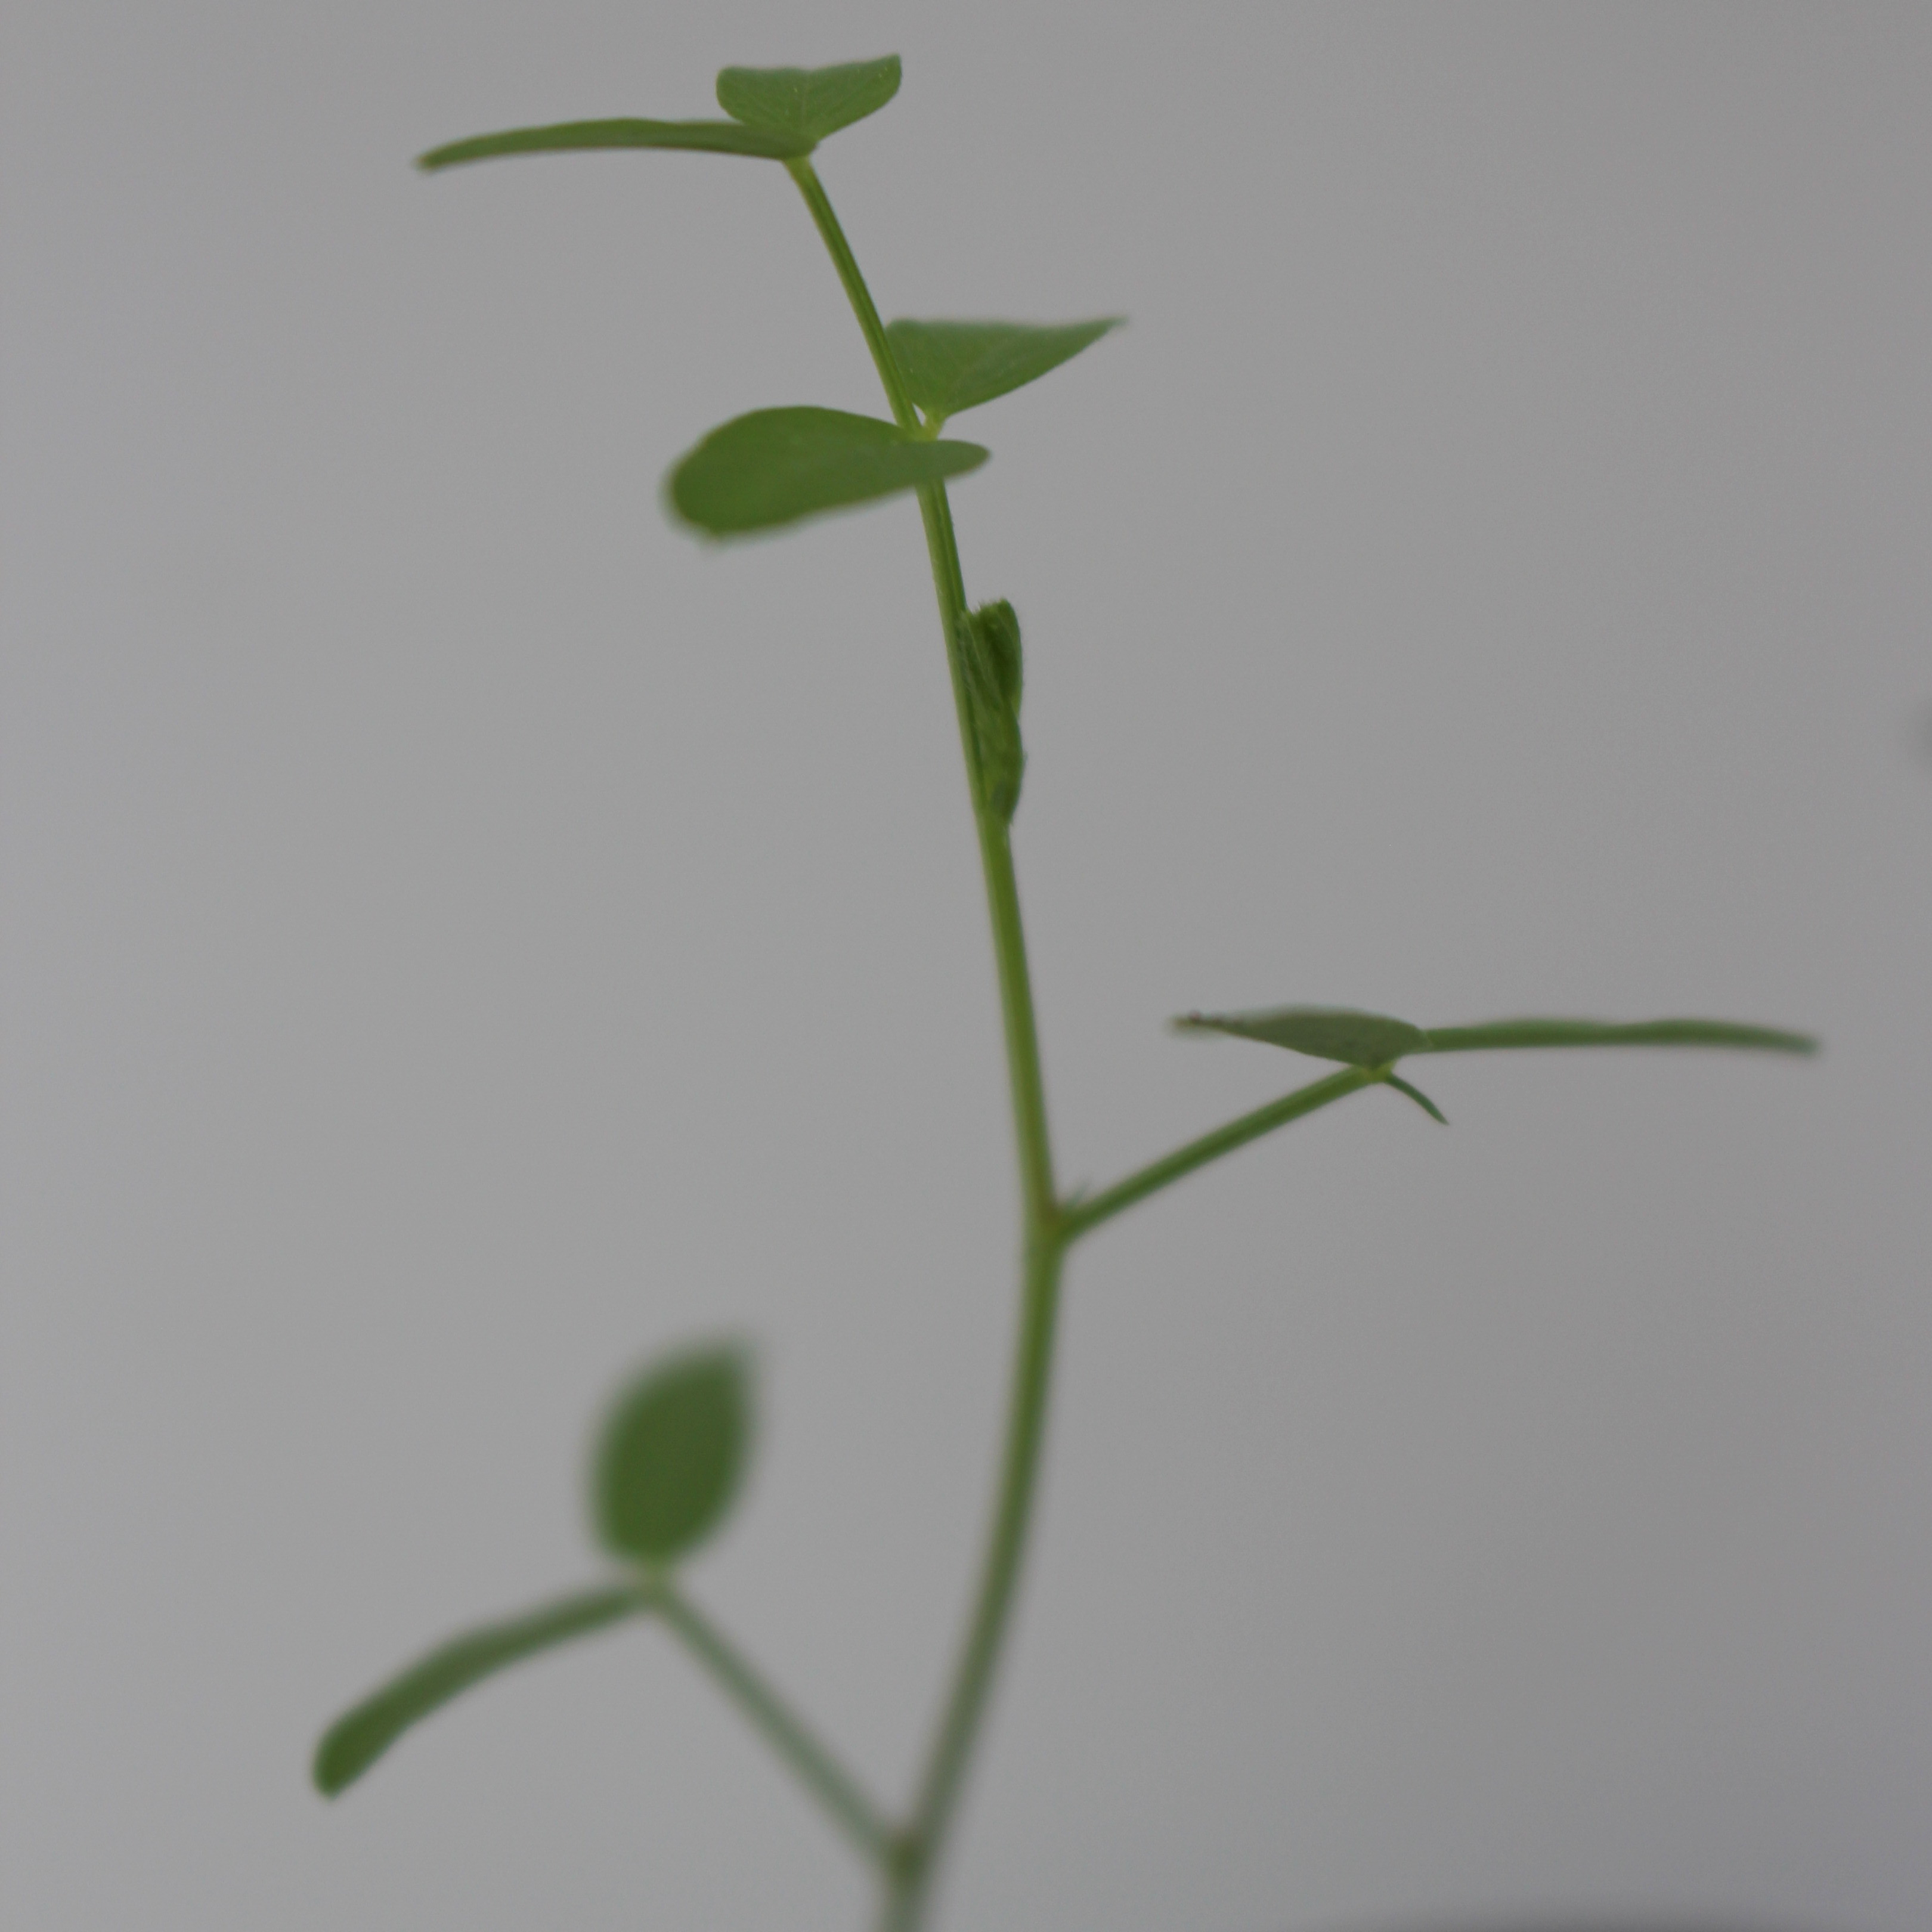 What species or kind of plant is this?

Vicia sativa
